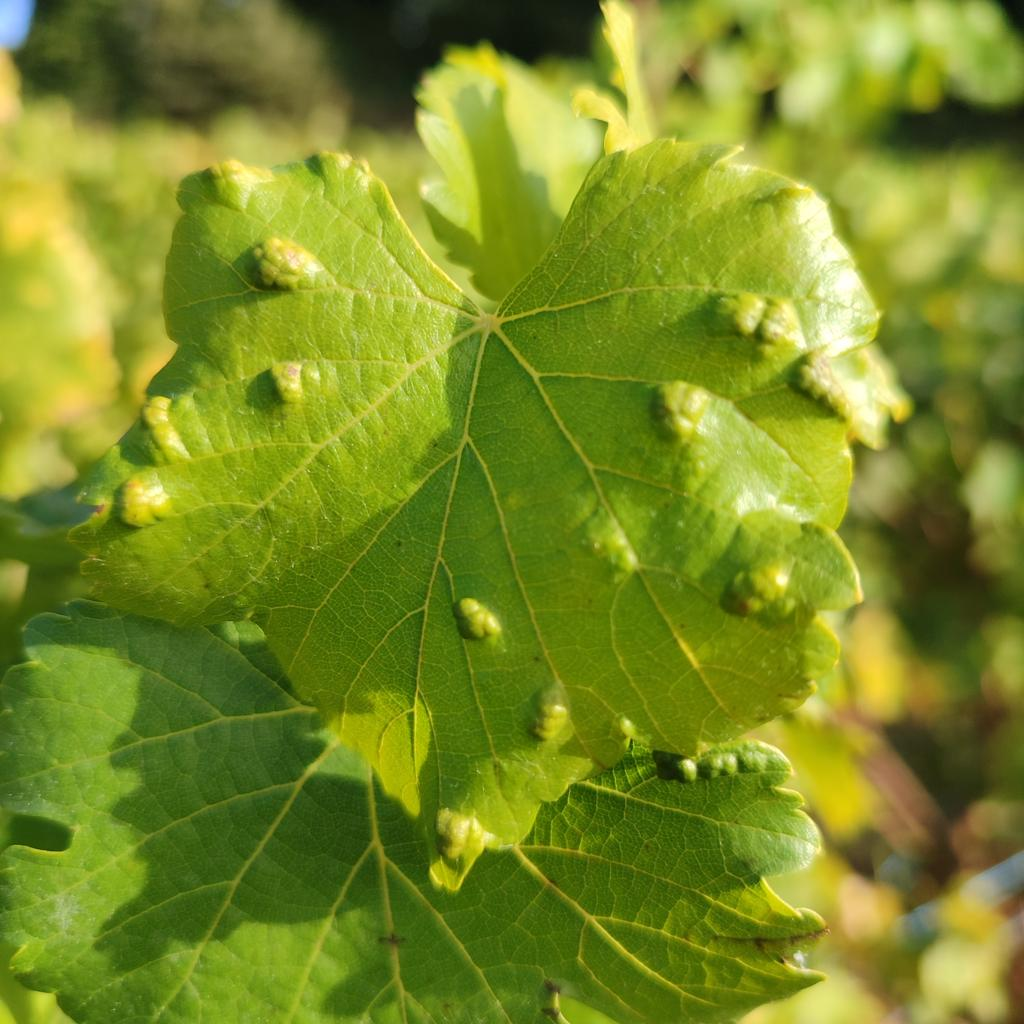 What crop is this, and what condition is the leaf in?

grapevine, erineum mite
